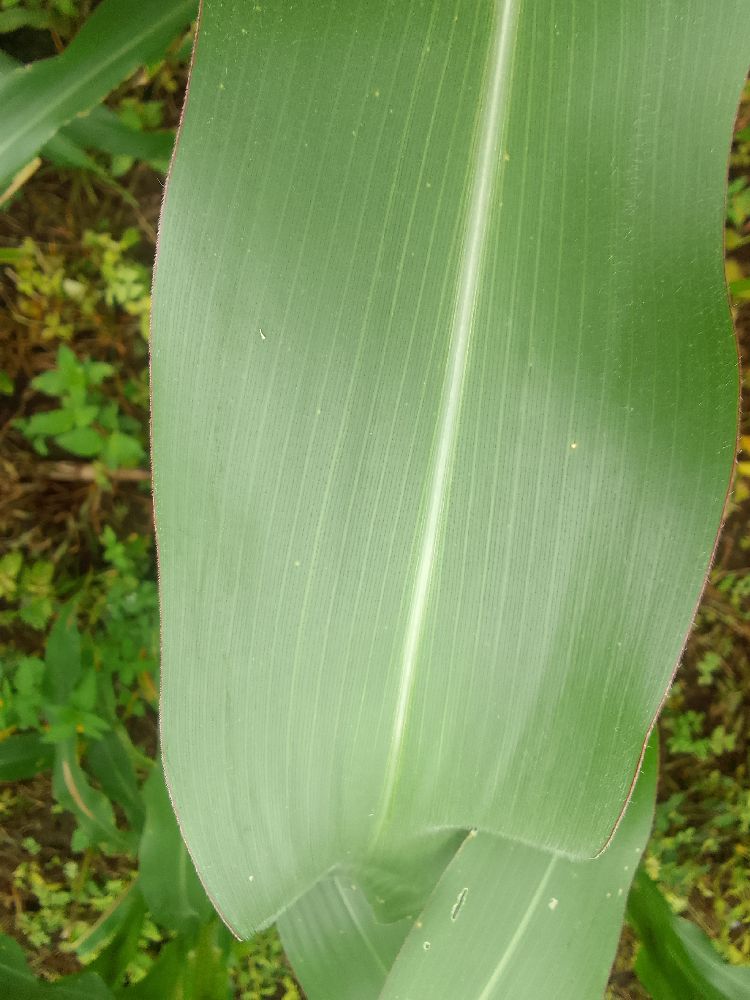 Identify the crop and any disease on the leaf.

maize, healthy
